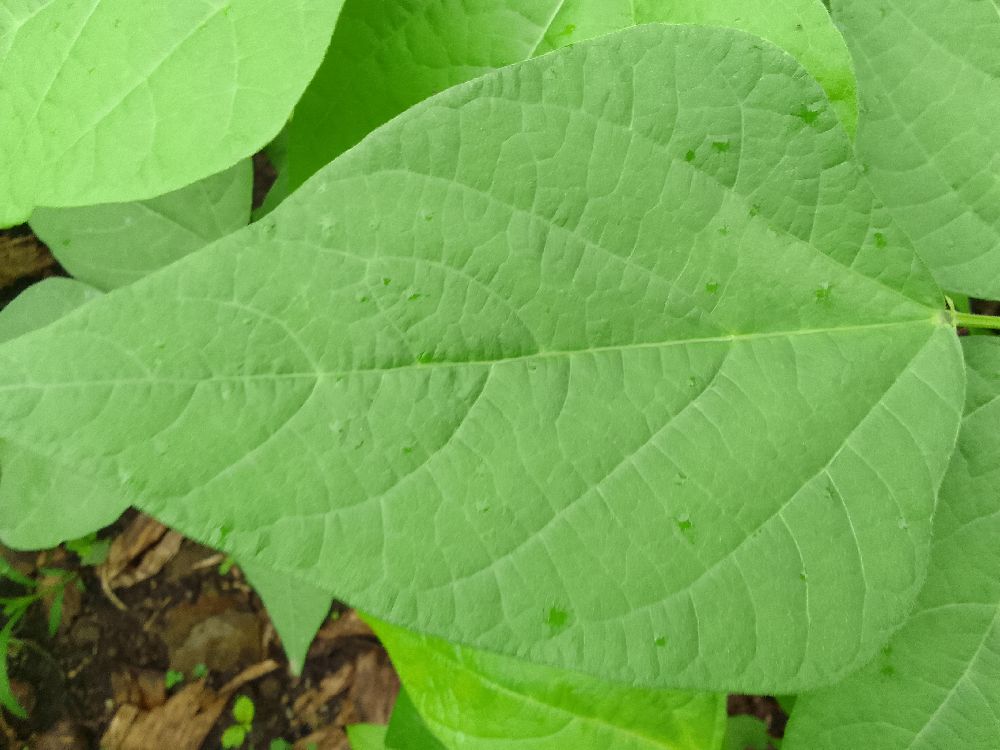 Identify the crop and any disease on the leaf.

common bean, healthy
